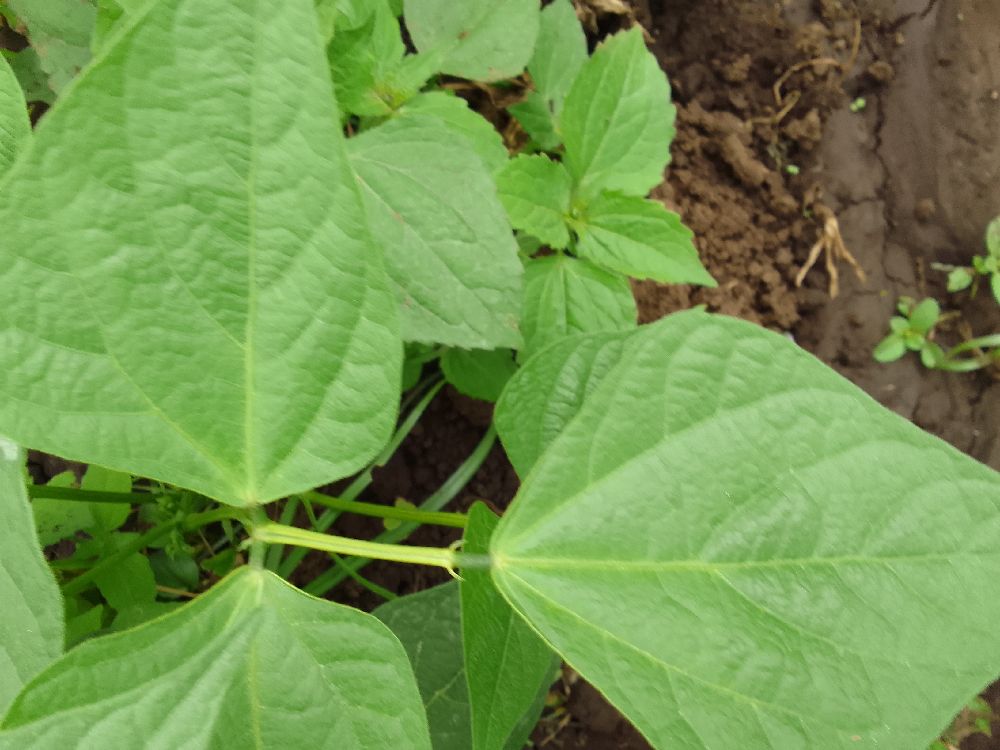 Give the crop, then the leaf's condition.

common bean, healthy
